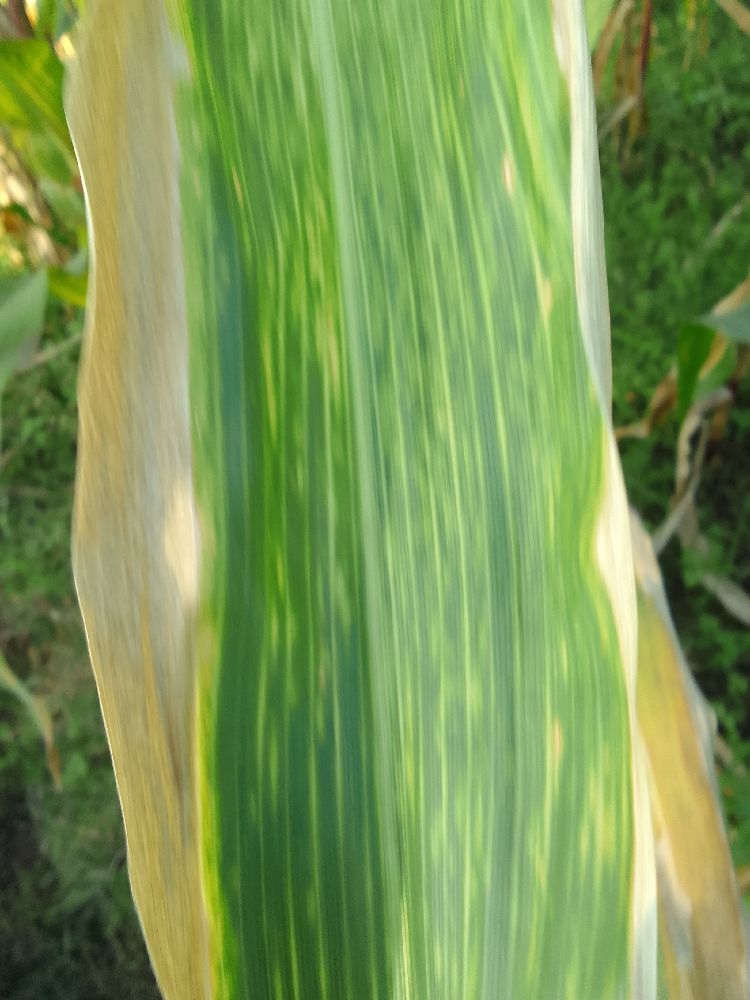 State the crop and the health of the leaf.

maize, maize lethal necrosis
